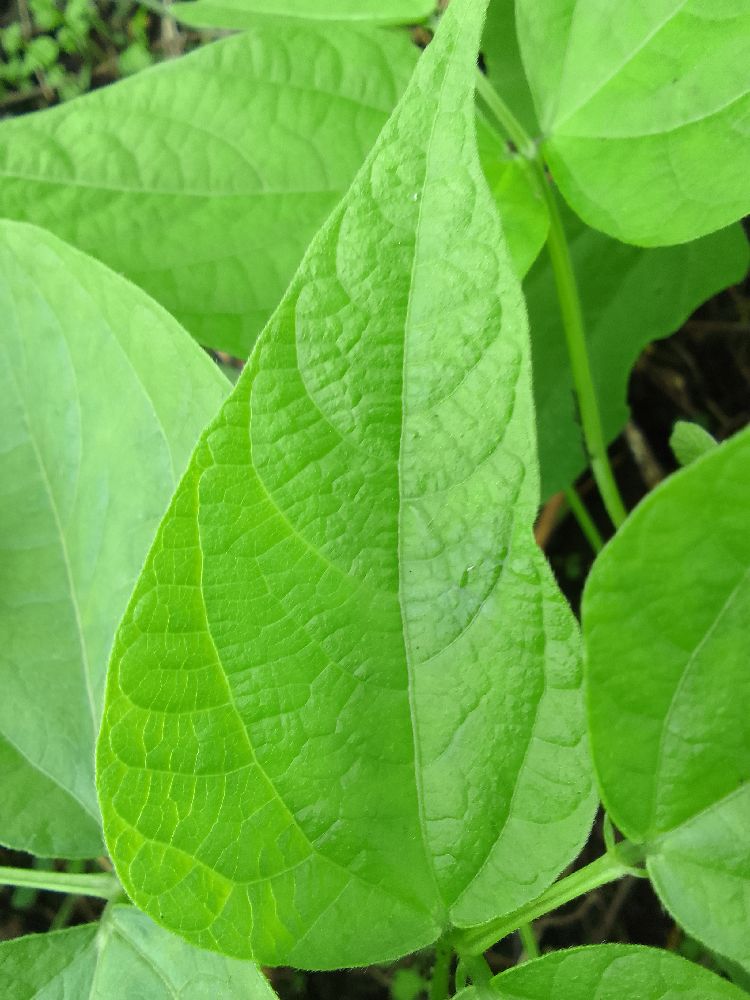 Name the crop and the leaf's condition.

common bean, healthy
